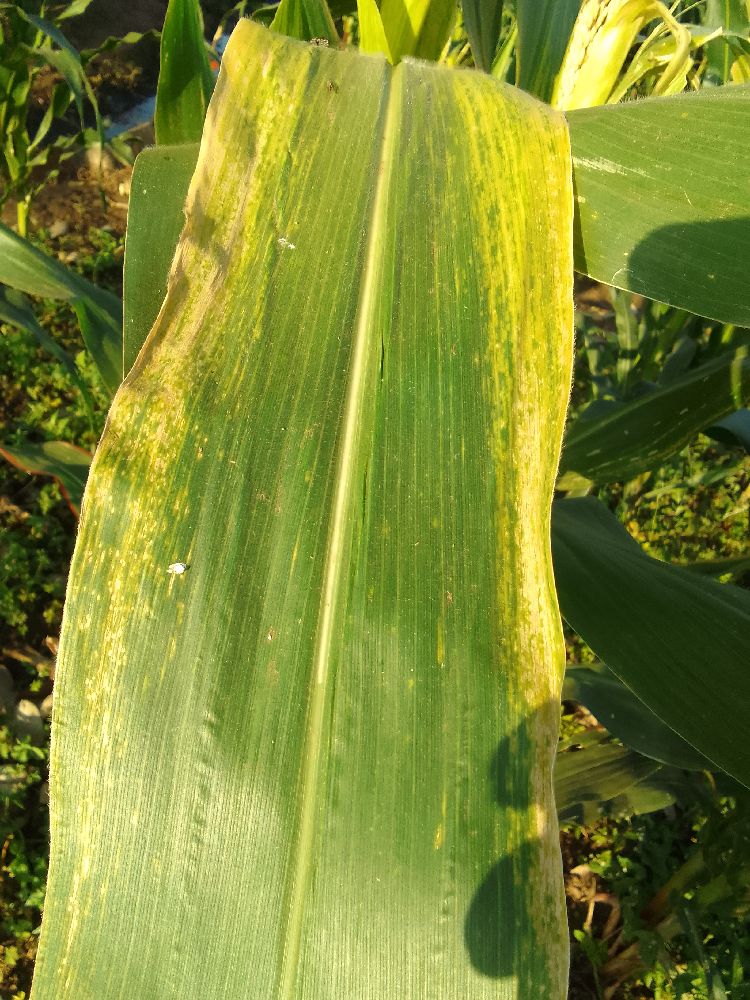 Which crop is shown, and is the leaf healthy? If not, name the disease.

maize, maize lethal necrosis
